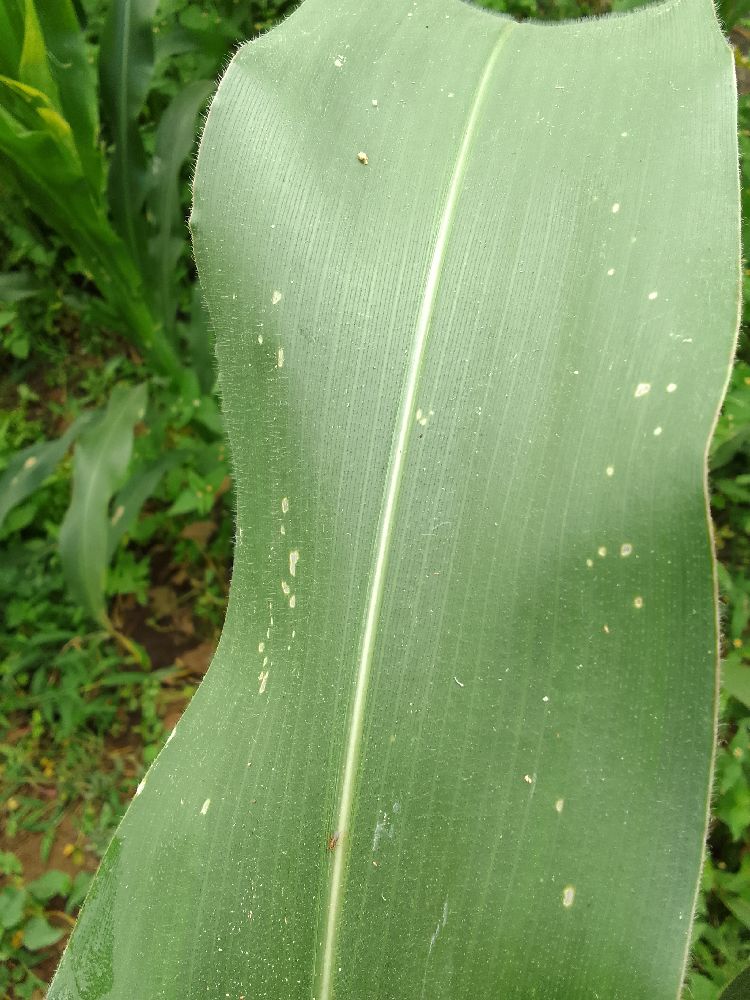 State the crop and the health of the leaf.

maize, healthy
